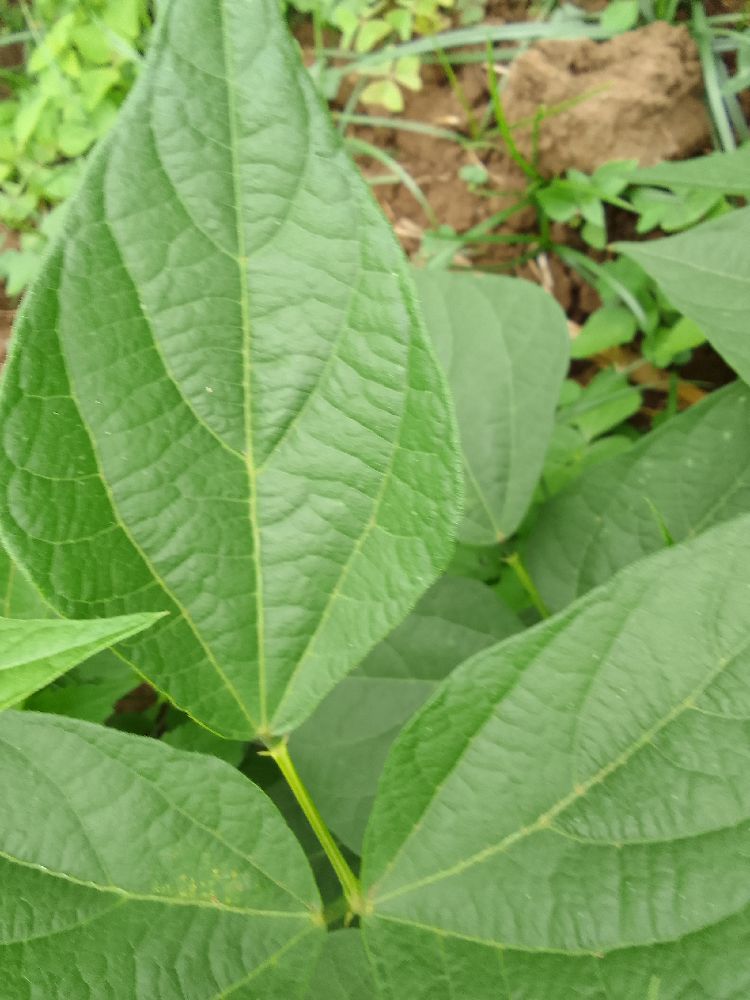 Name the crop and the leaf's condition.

common bean, healthy
